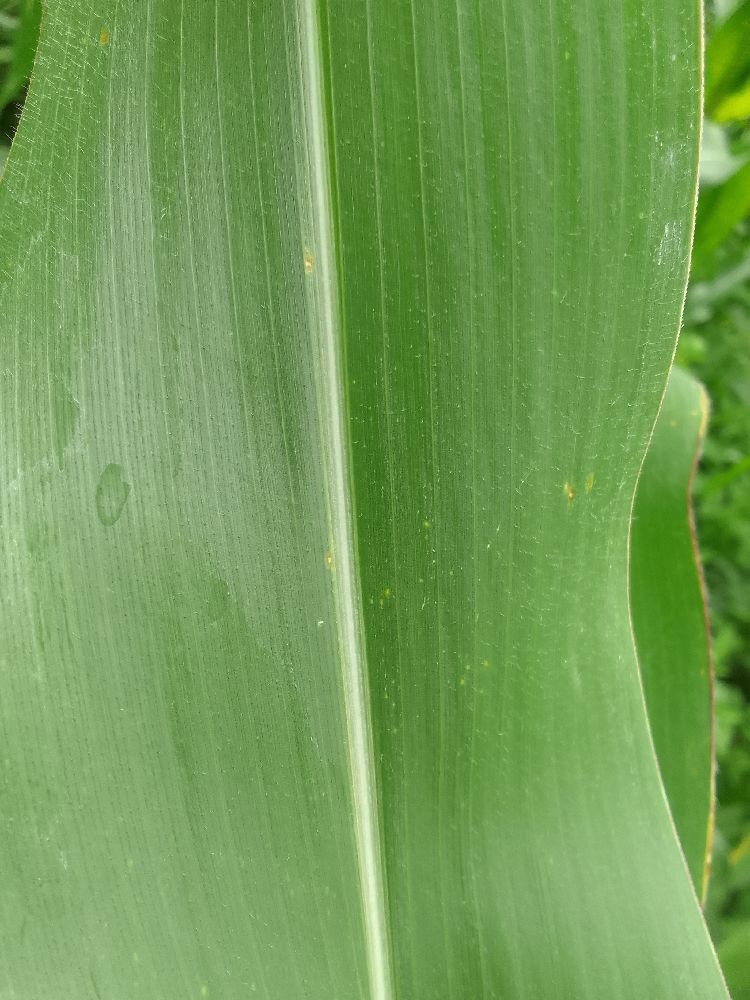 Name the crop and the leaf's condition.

maize, healthy
